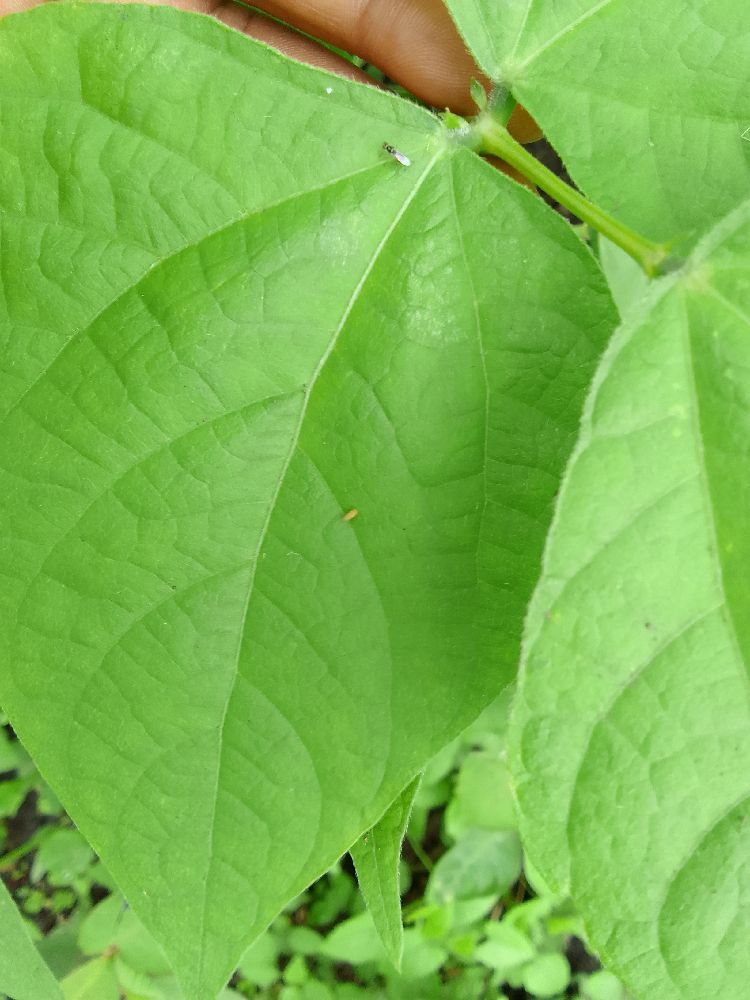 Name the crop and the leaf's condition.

common bean, healthy
